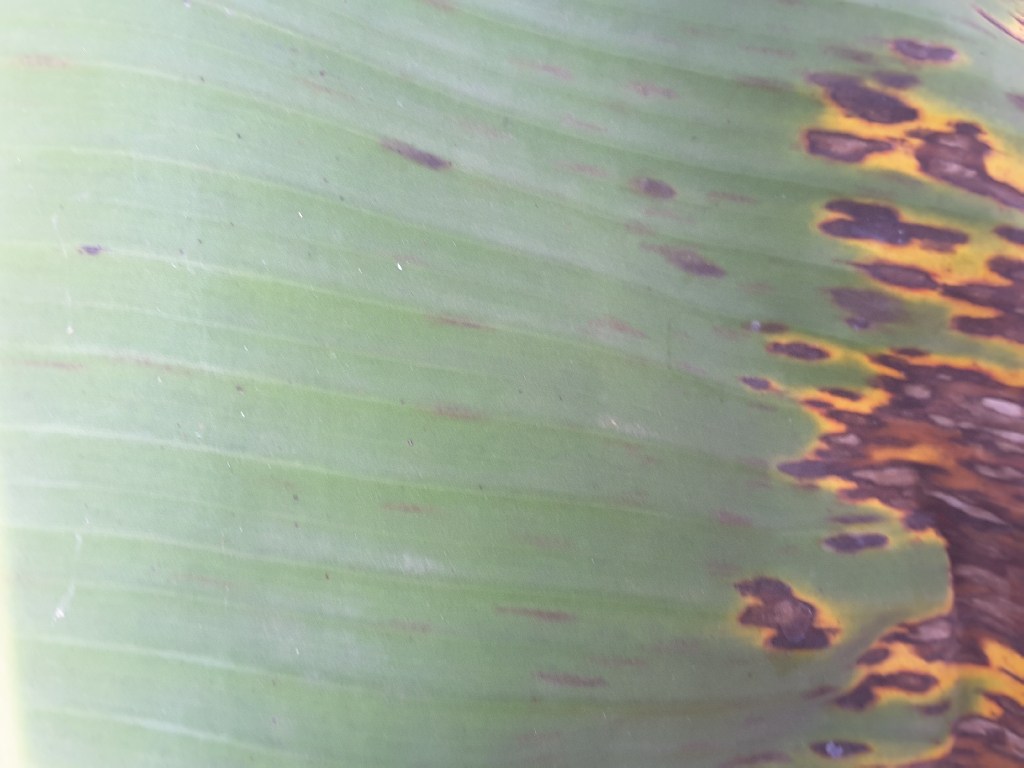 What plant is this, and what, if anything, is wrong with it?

banana, black sigatoka
